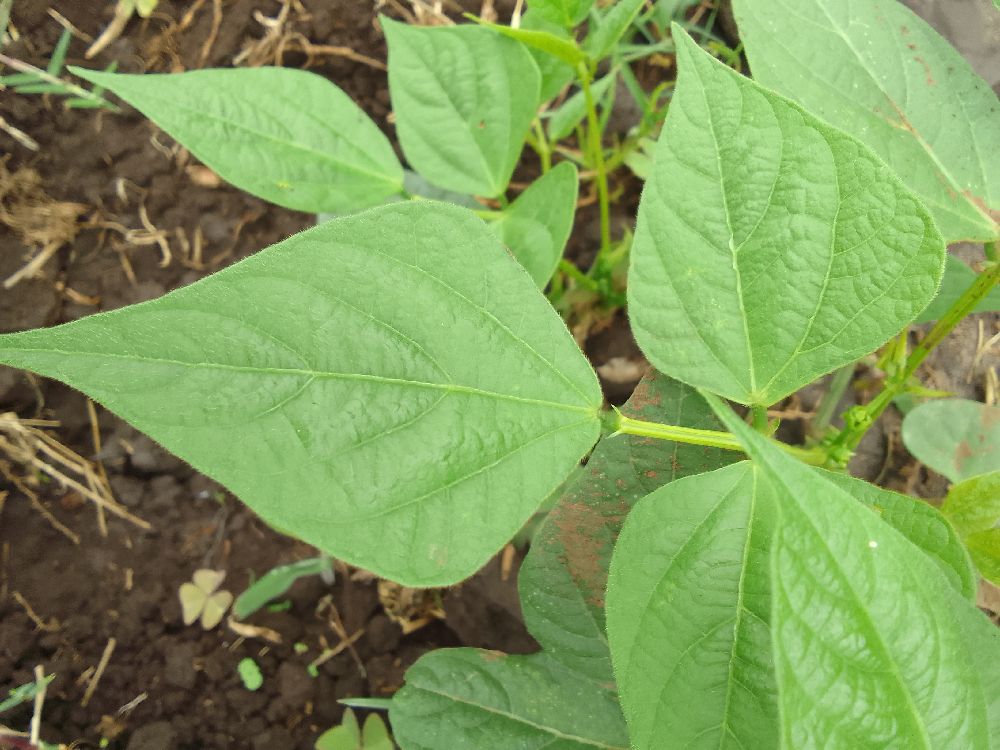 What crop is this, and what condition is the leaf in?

common bean, healthy
